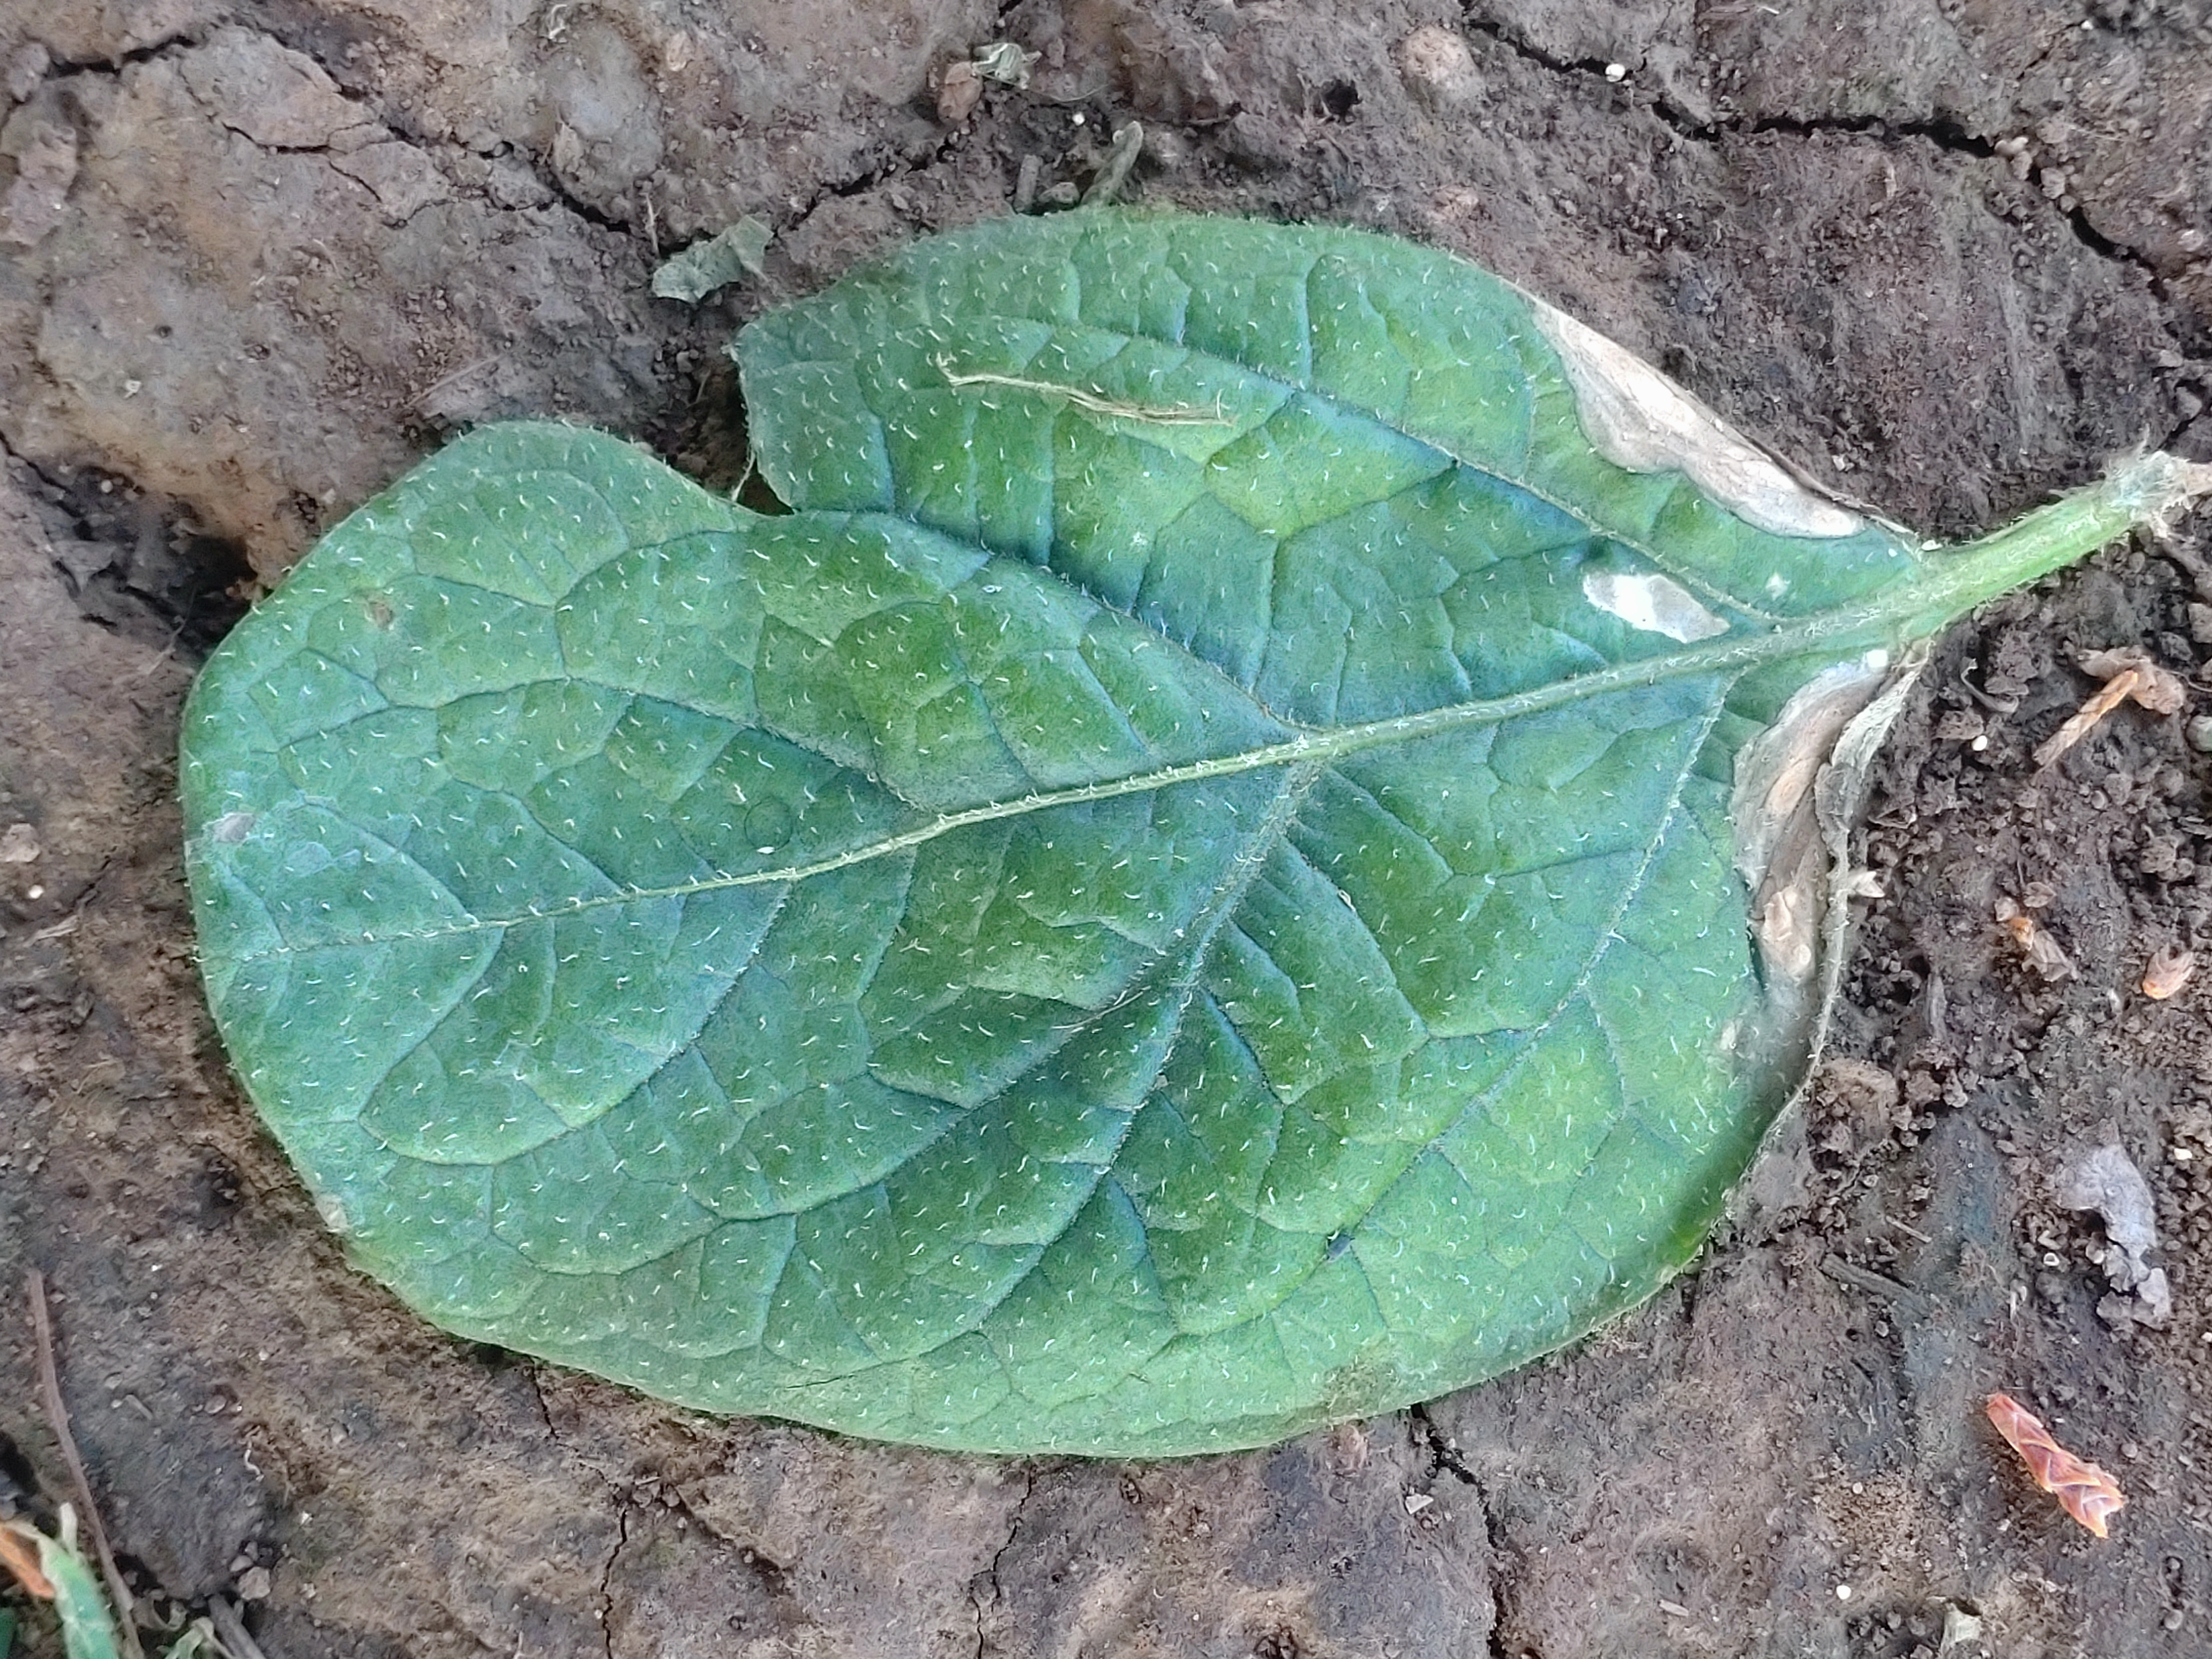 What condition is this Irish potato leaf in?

early blight
